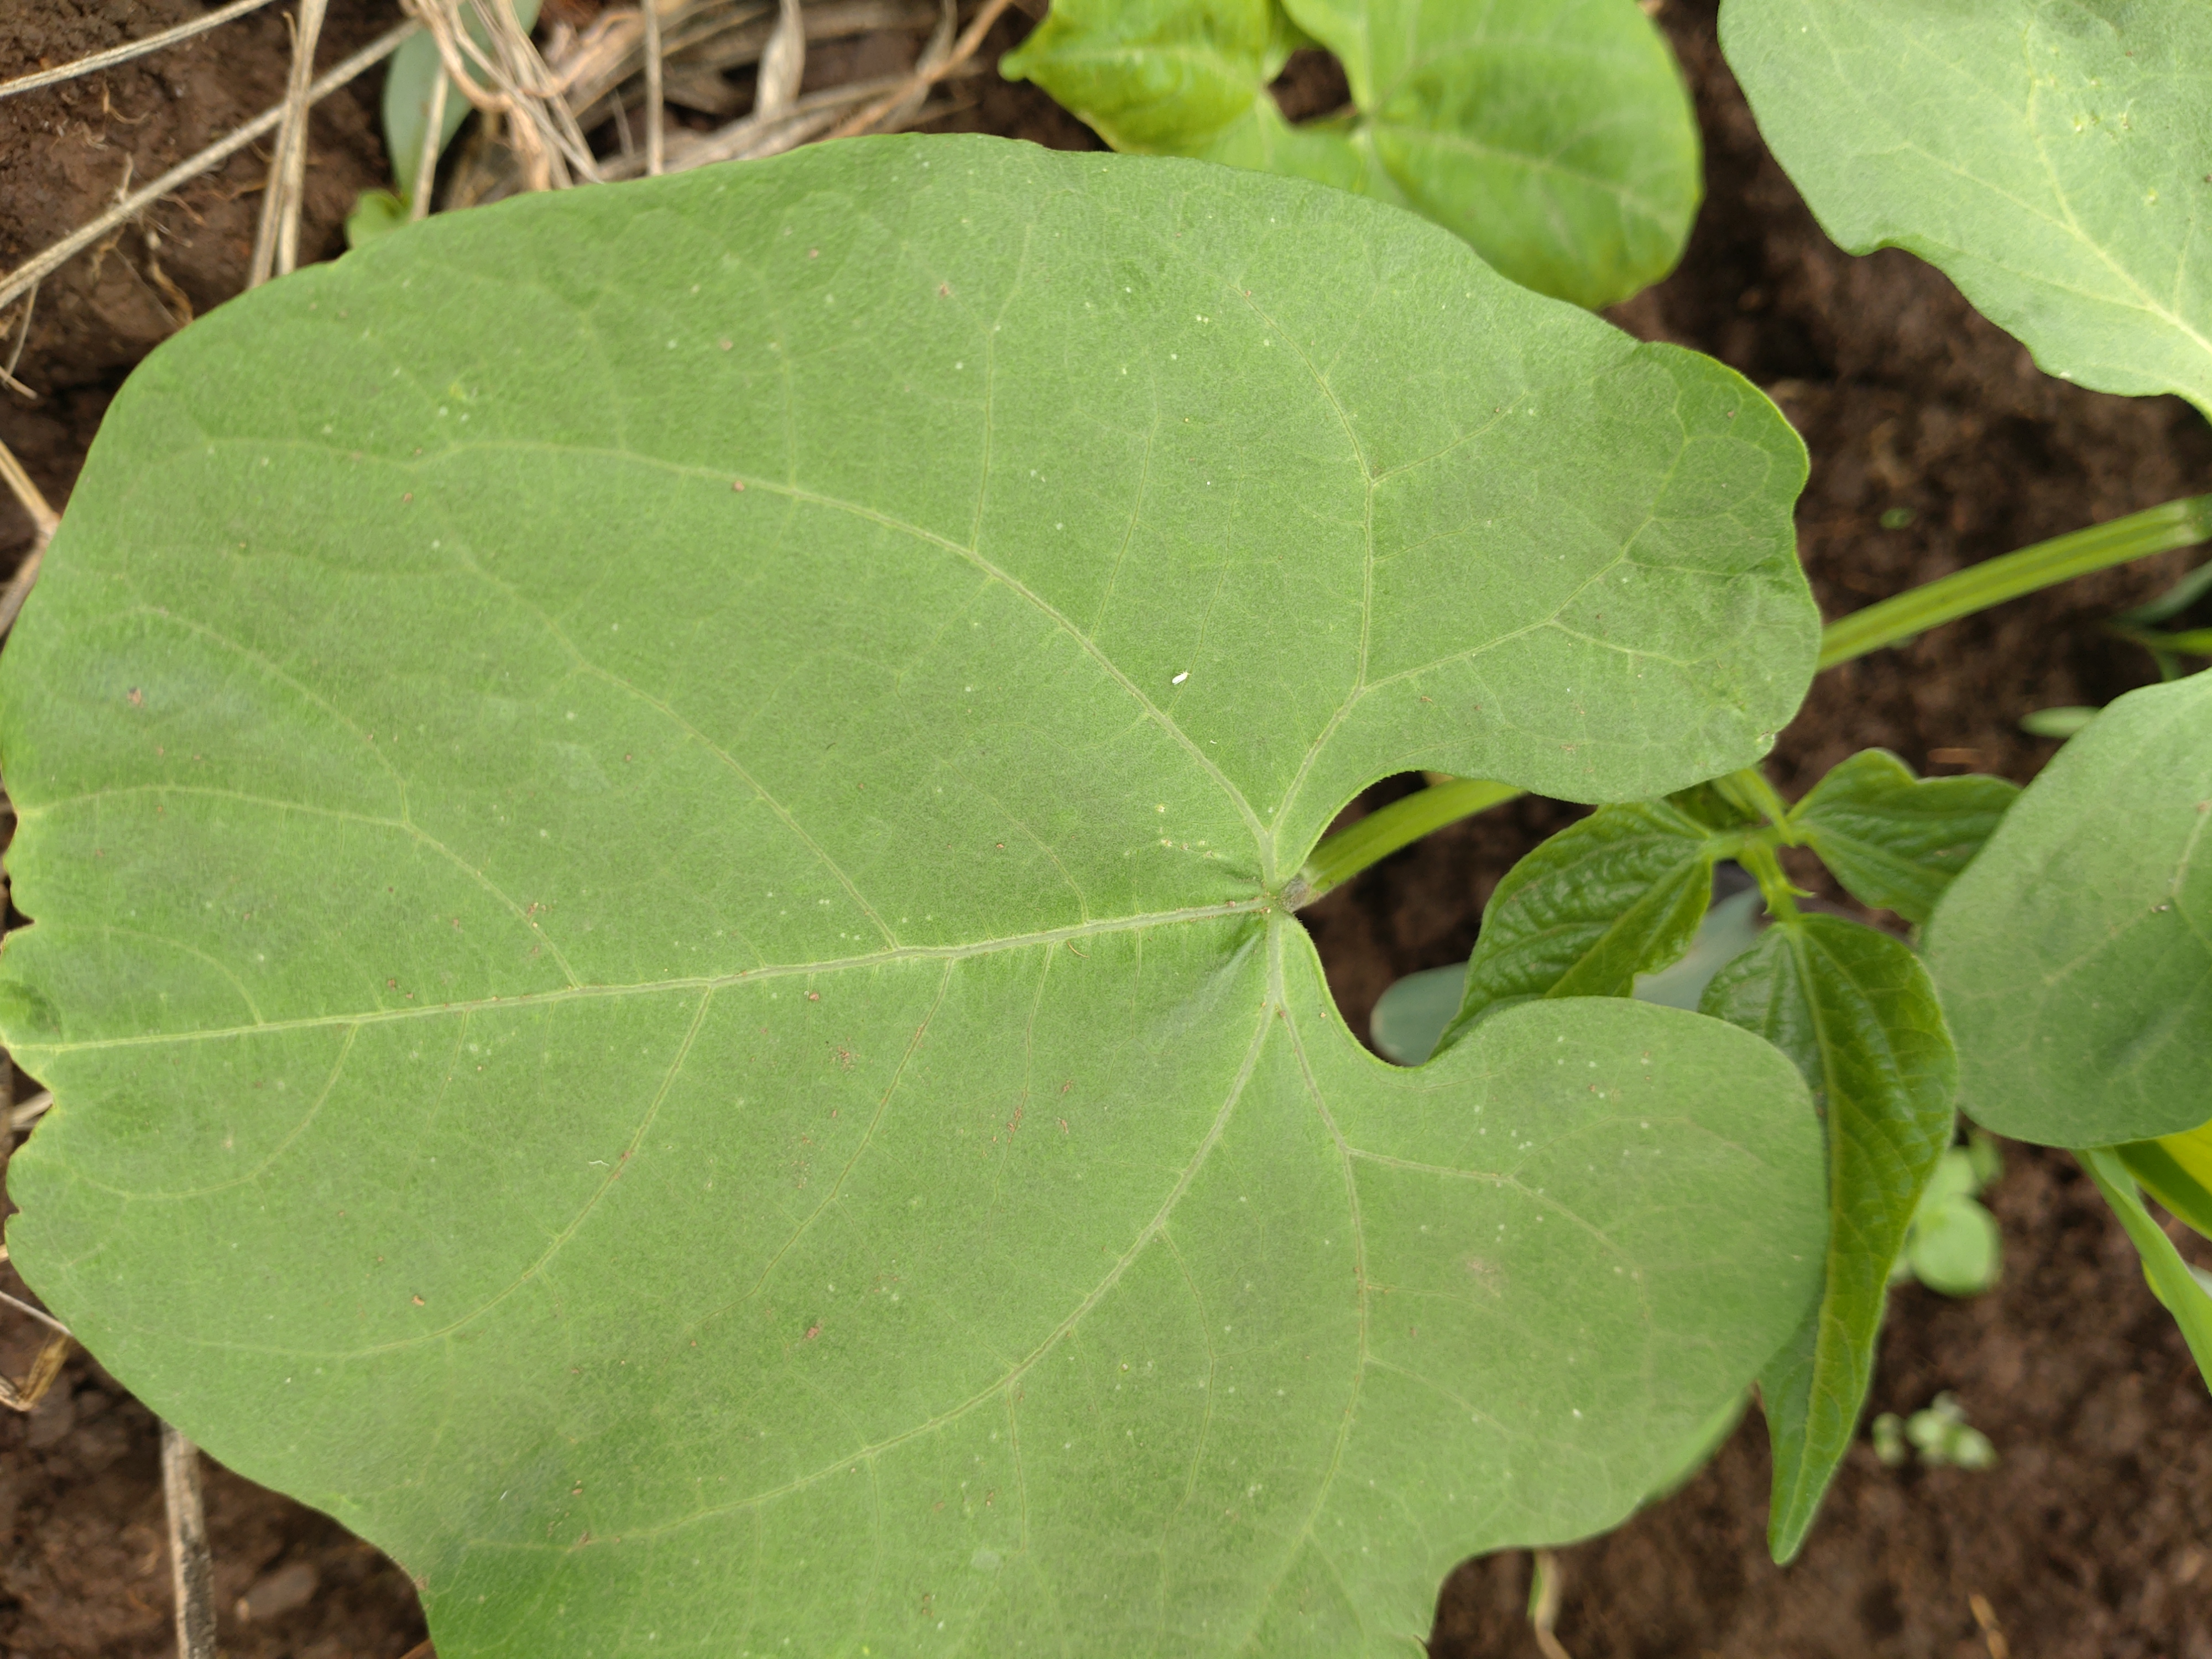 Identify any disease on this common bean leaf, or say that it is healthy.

healthy
